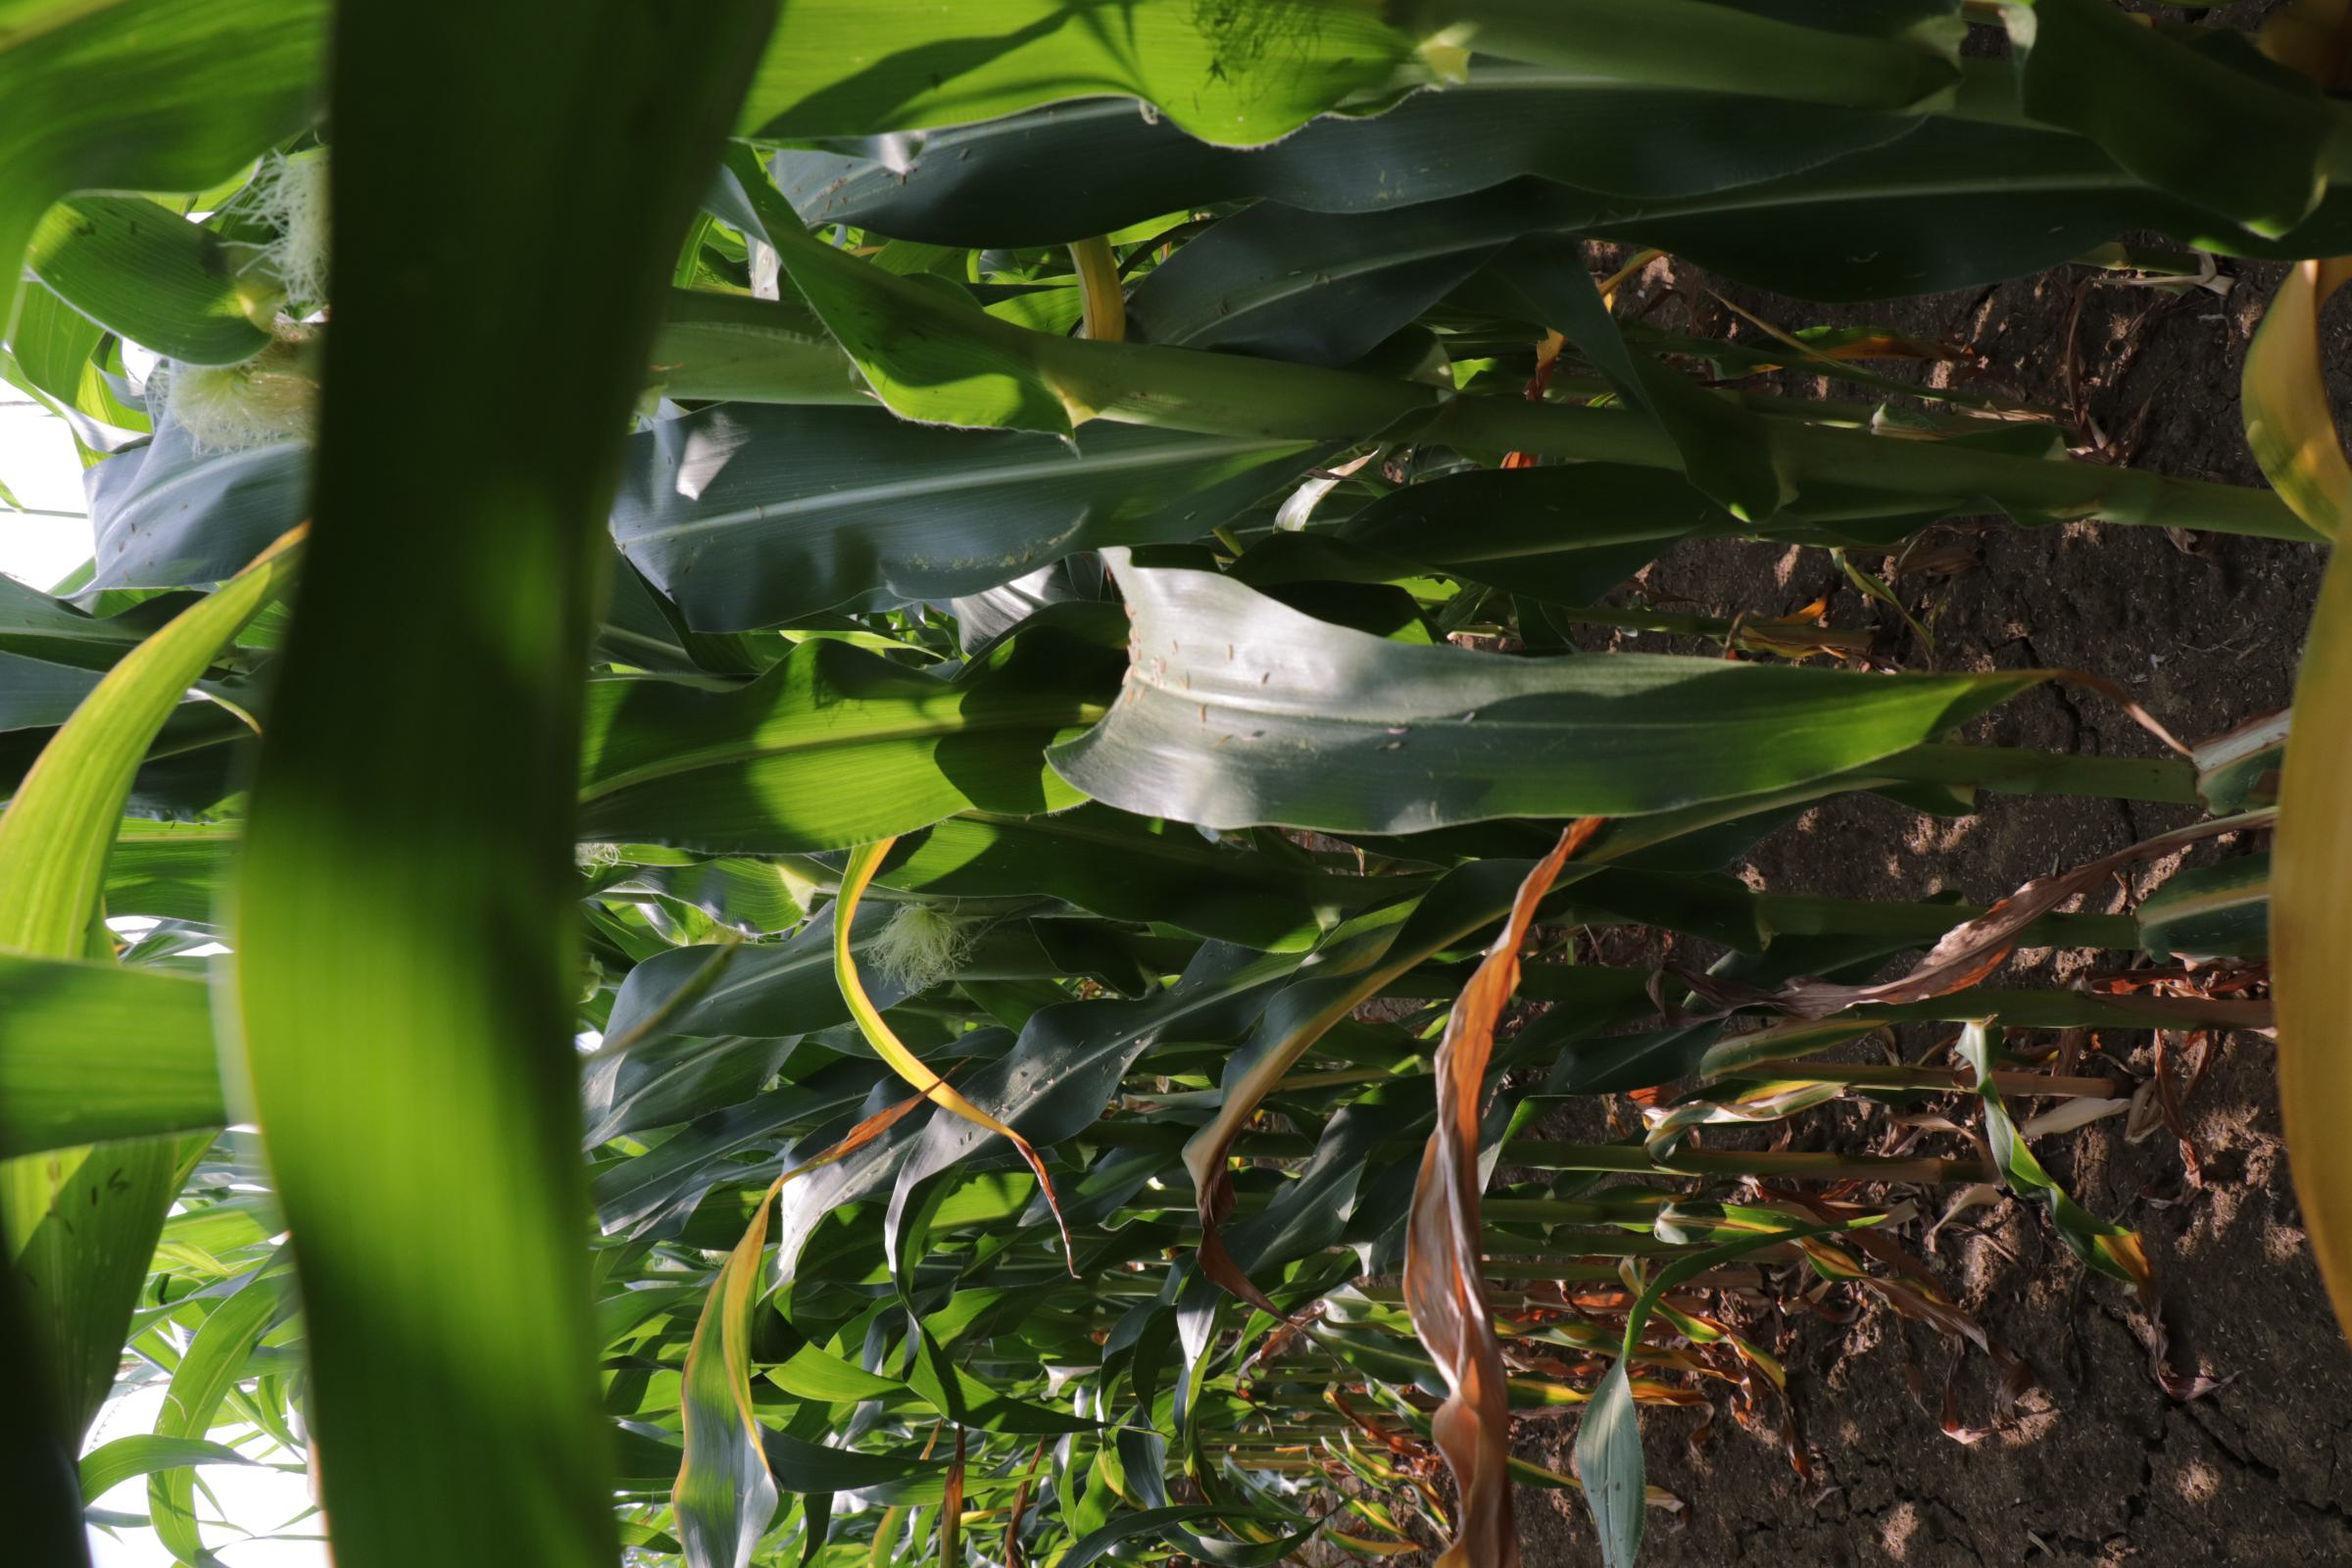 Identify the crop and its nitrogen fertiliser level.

maize, reduced nitrogen fertilisation
